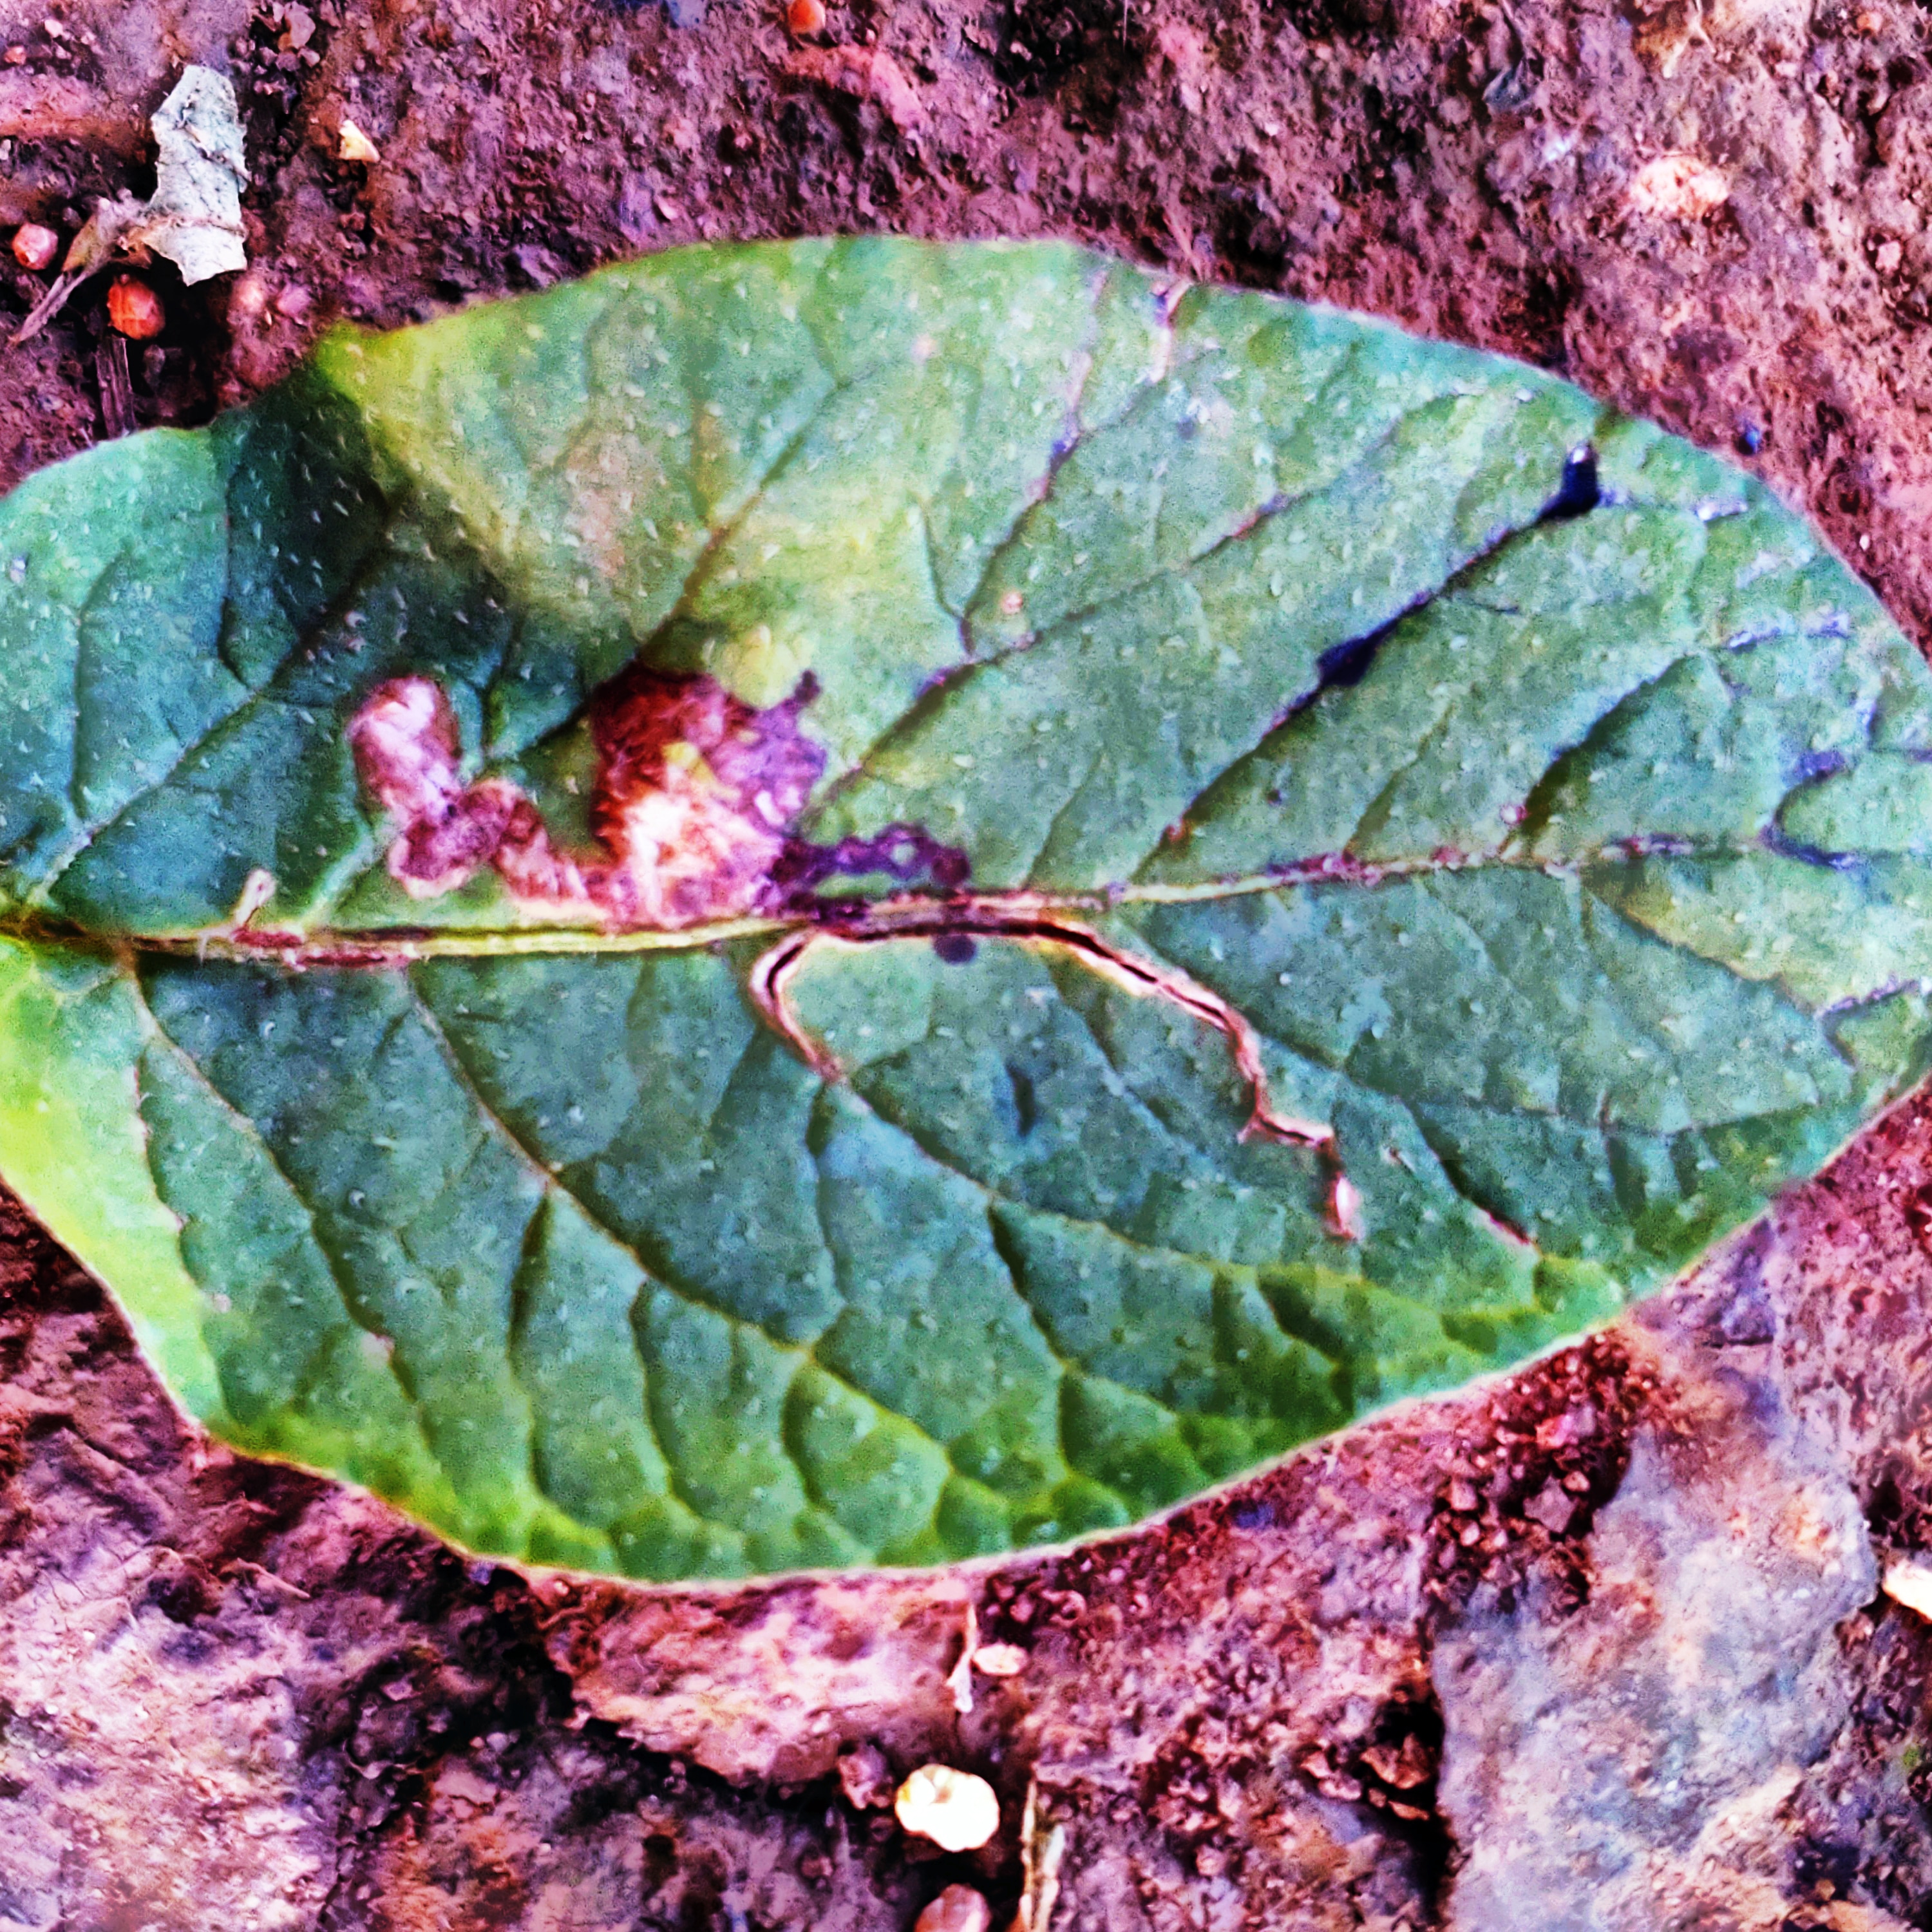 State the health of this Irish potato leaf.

late blight
